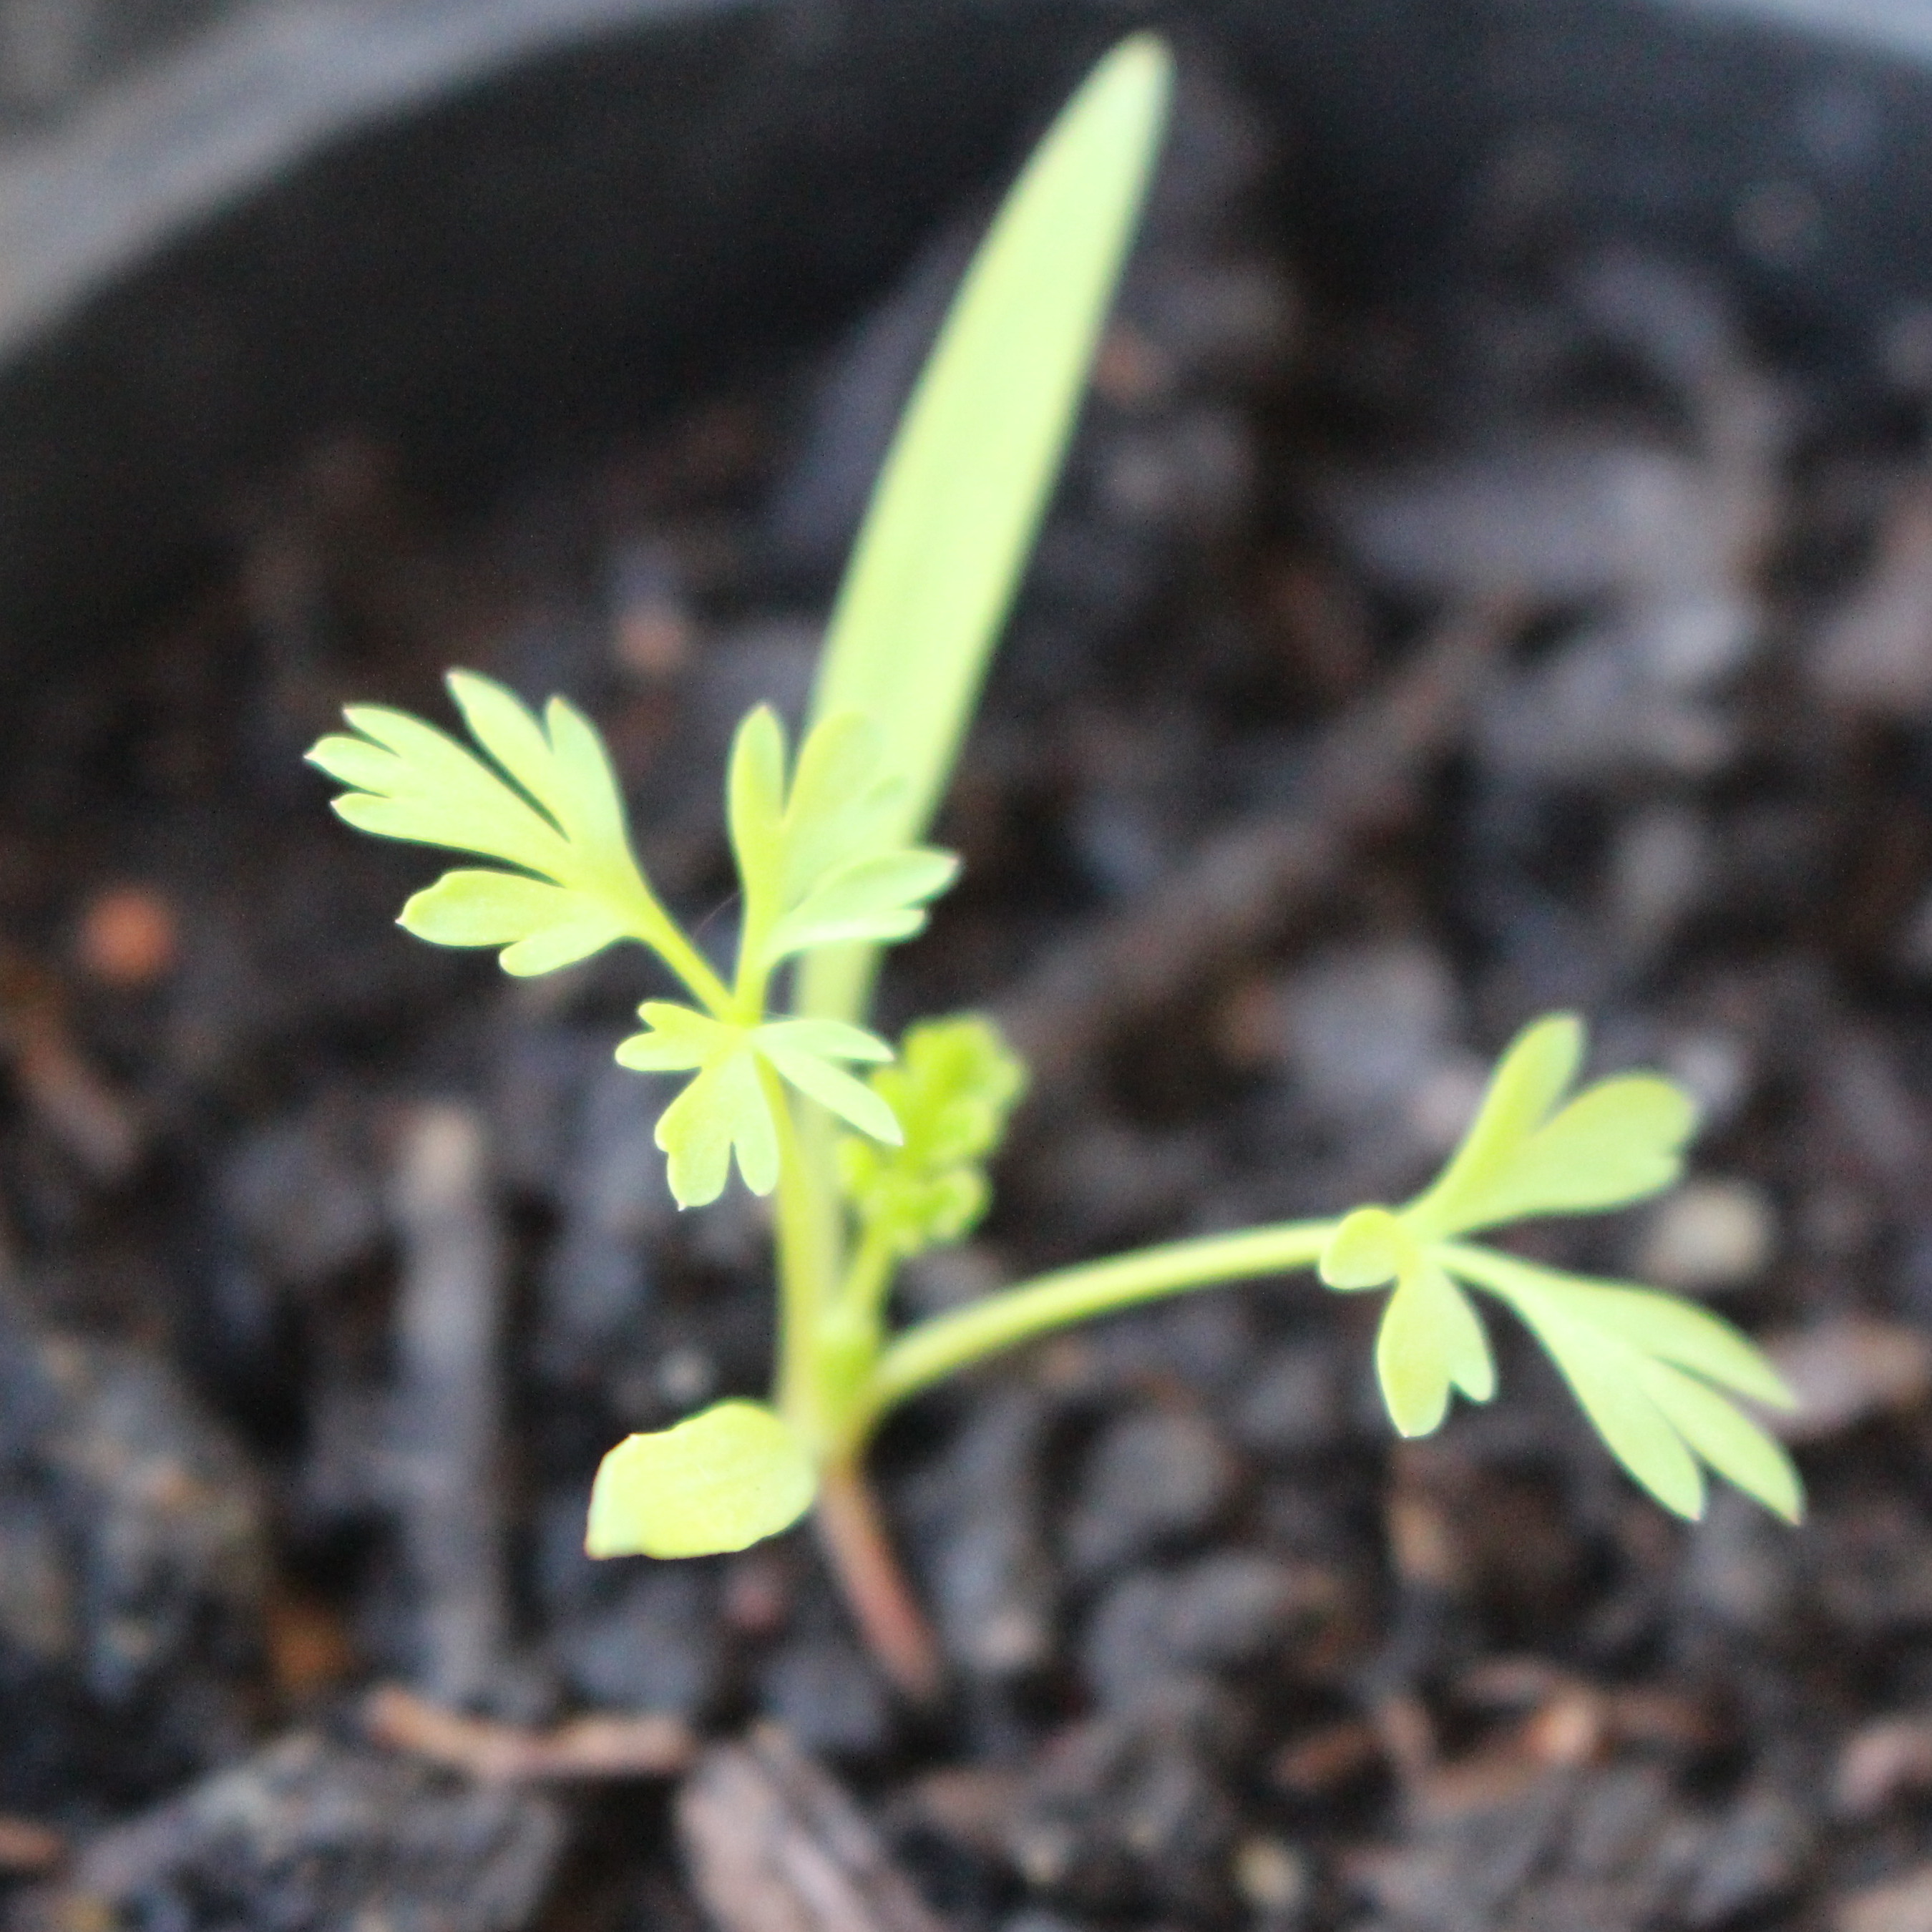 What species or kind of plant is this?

Fumaria officinalis
